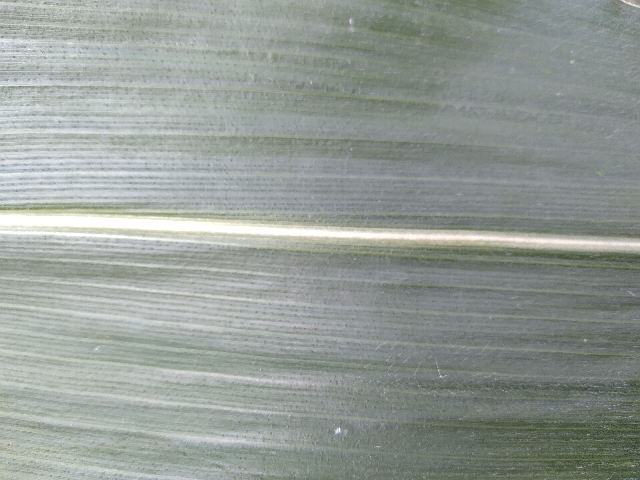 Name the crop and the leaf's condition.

maize, healthy
